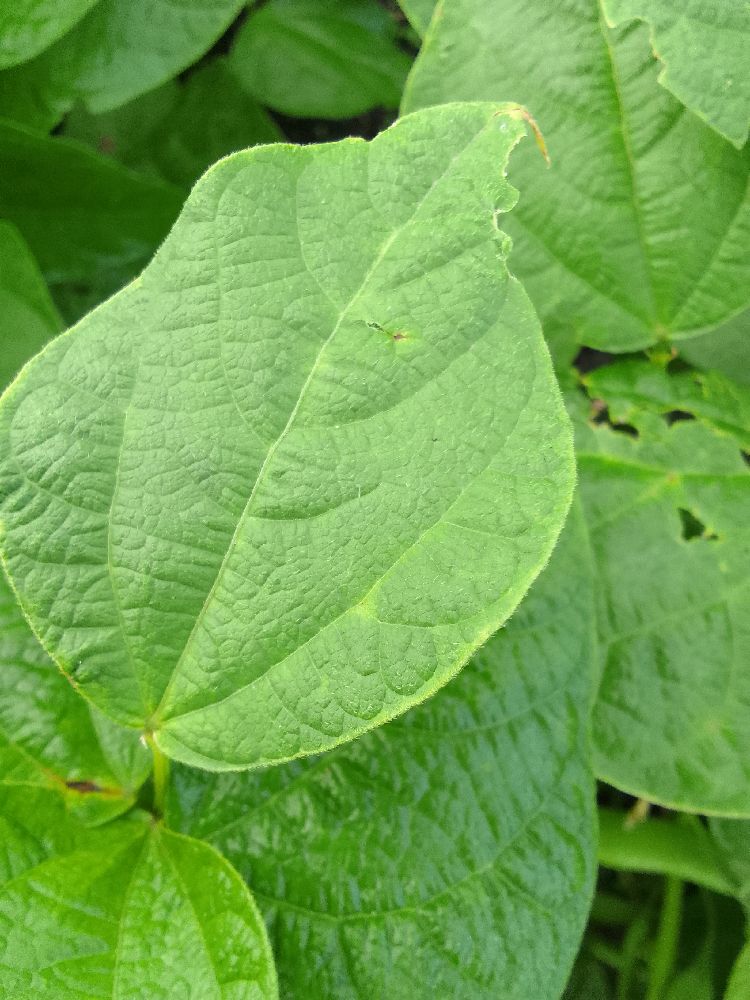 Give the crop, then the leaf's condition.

common bean, healthy
